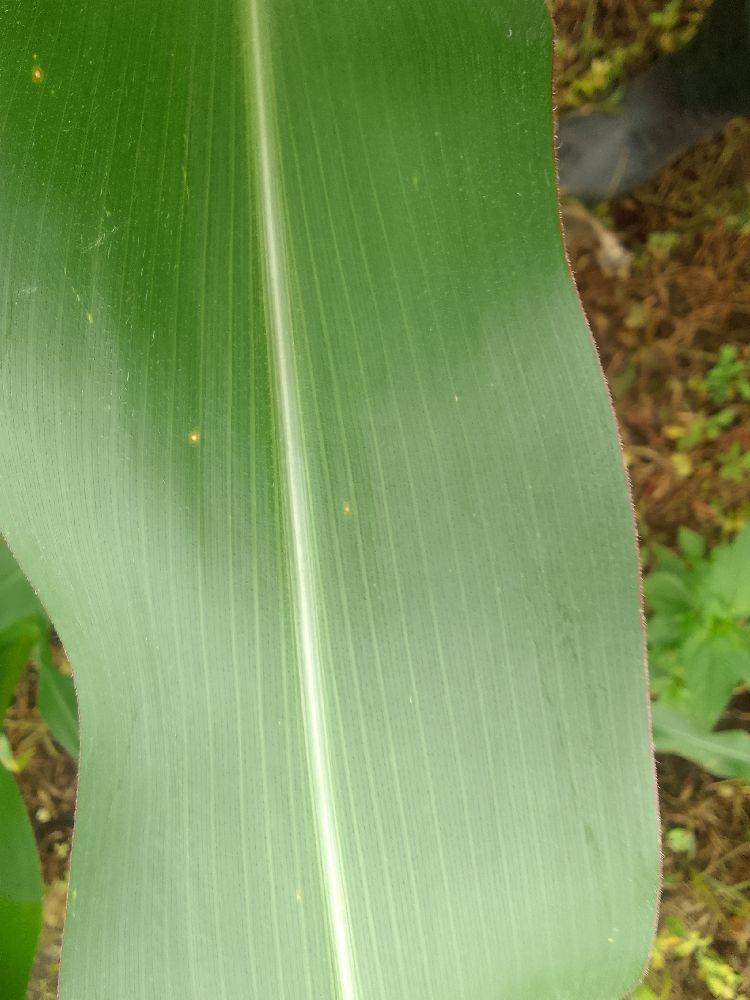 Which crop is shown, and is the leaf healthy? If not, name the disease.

maize, healthy
